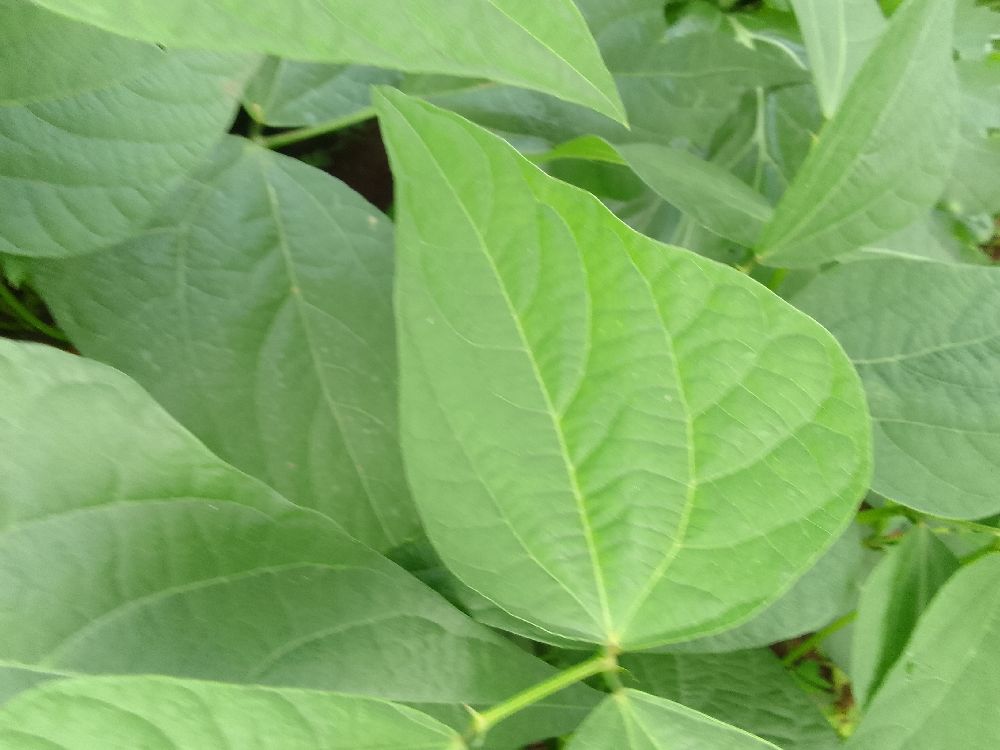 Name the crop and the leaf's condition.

common bean, healthy
